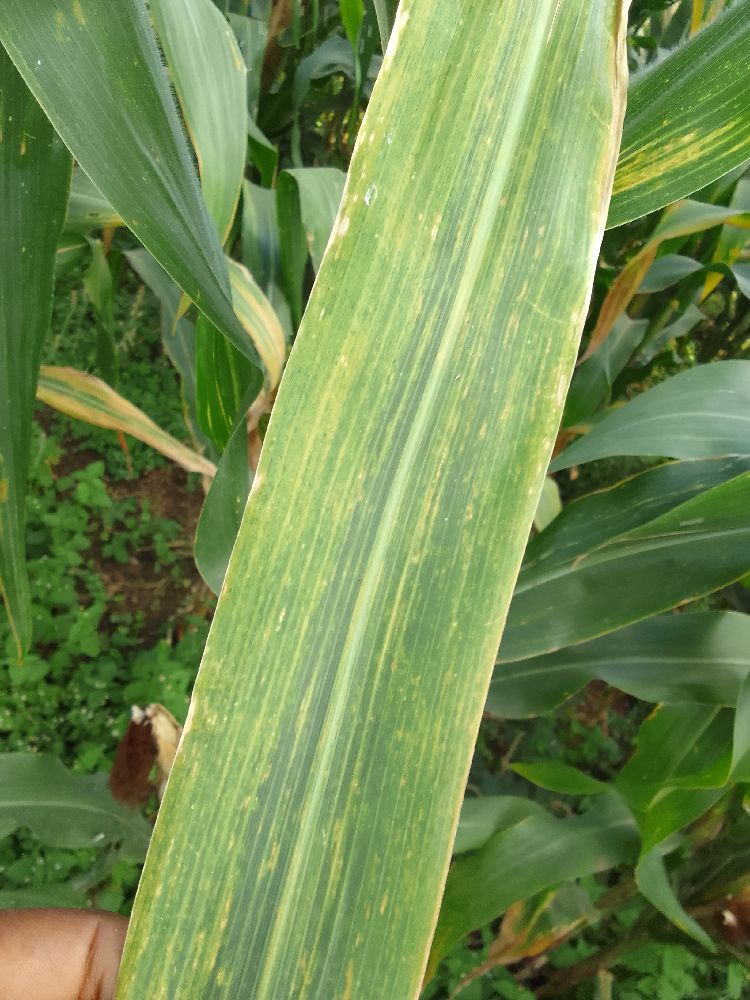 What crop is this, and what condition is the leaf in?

maize, maize lethal necrosis
